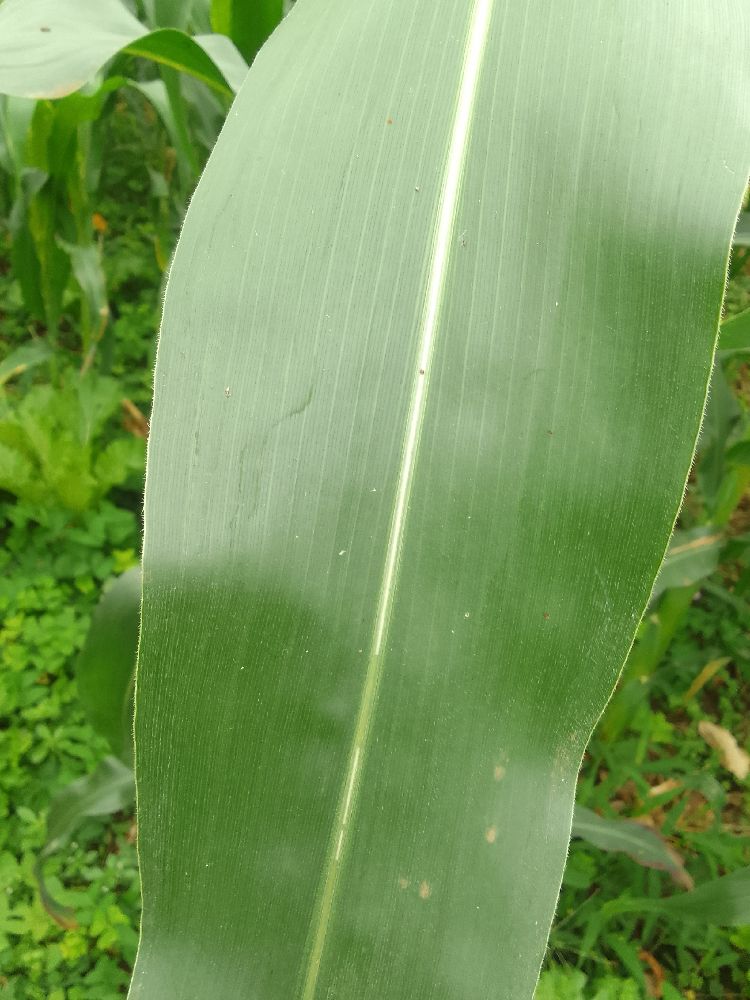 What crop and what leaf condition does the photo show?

maize, healthy
